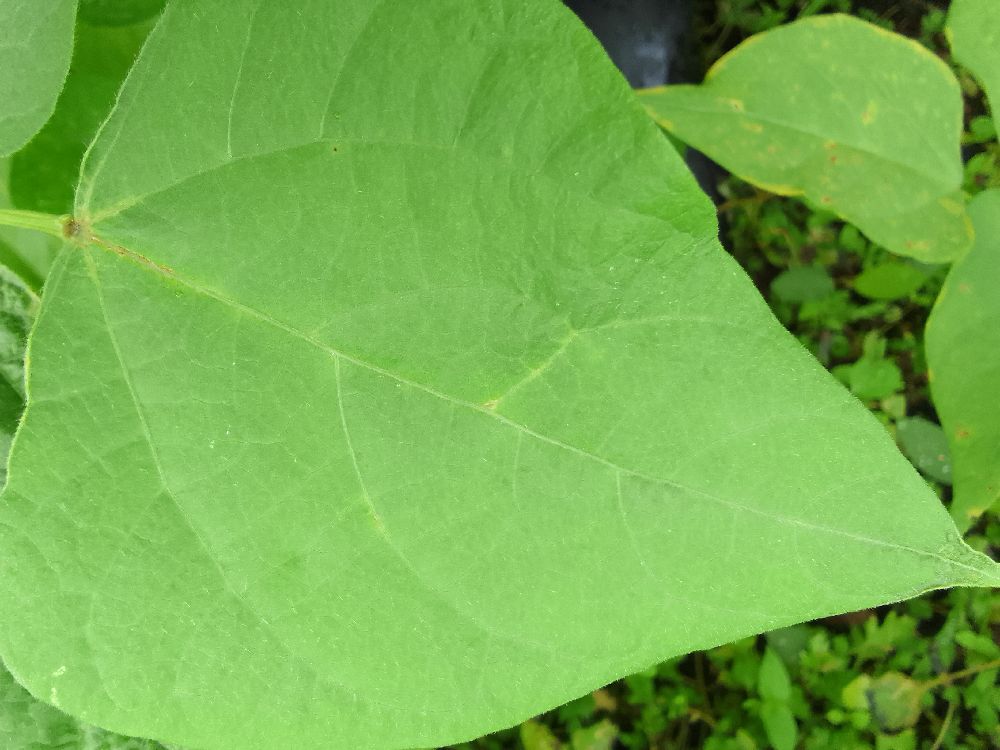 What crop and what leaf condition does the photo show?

common bean, healthy
